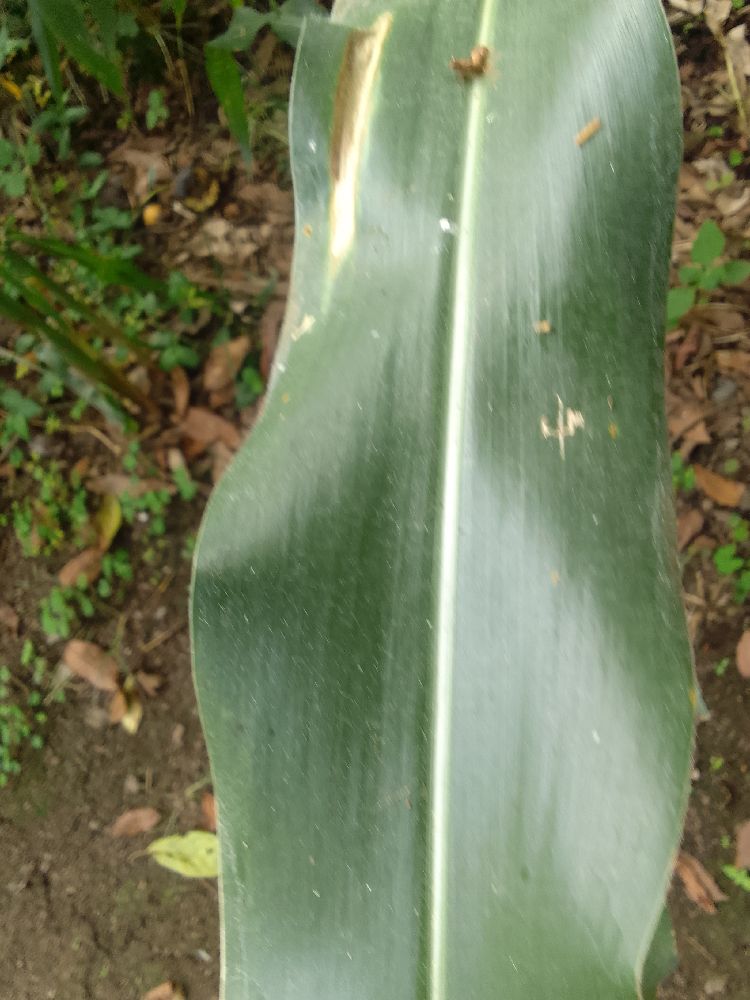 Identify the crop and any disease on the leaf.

maize, healthy
